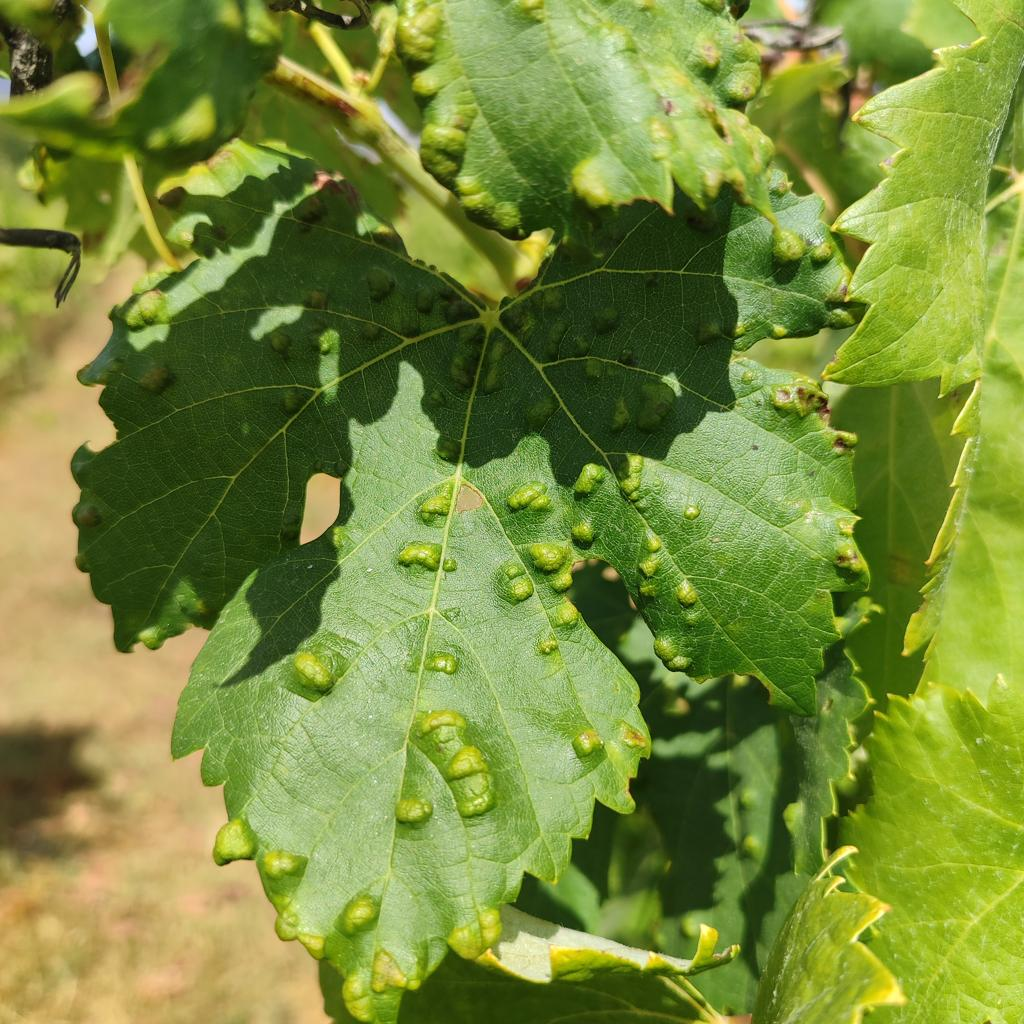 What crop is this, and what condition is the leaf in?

grapevine, erineum mite
